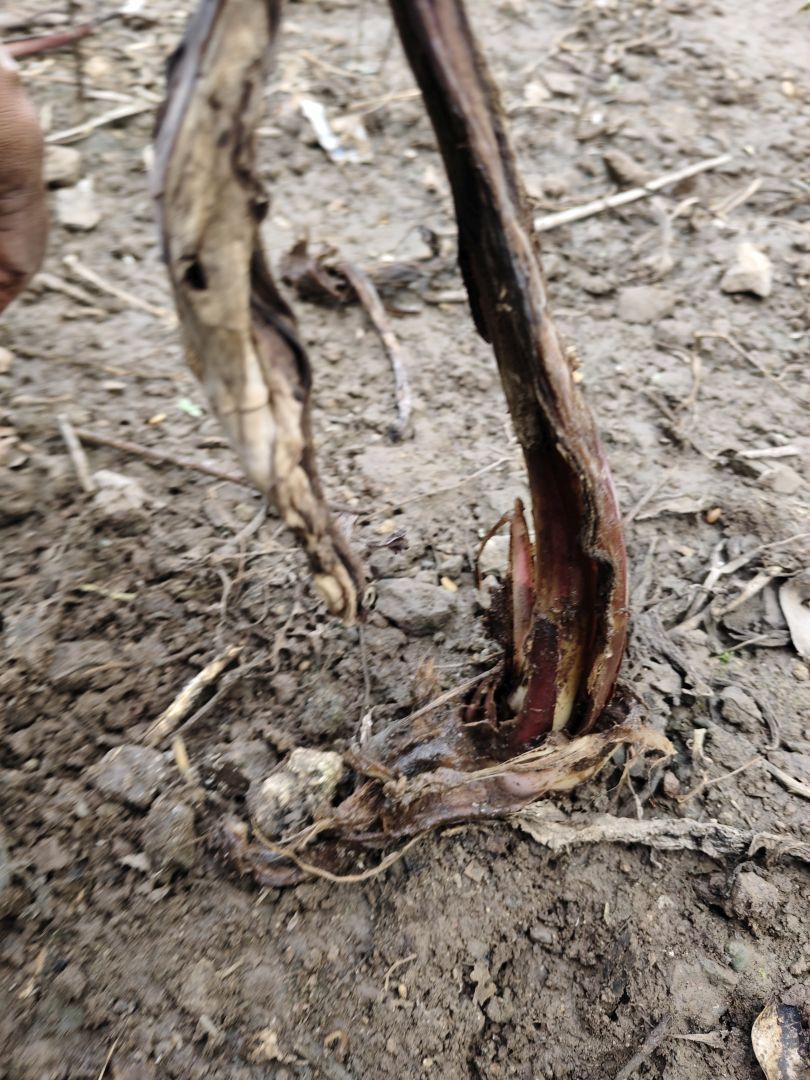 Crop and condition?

taro, root rot
